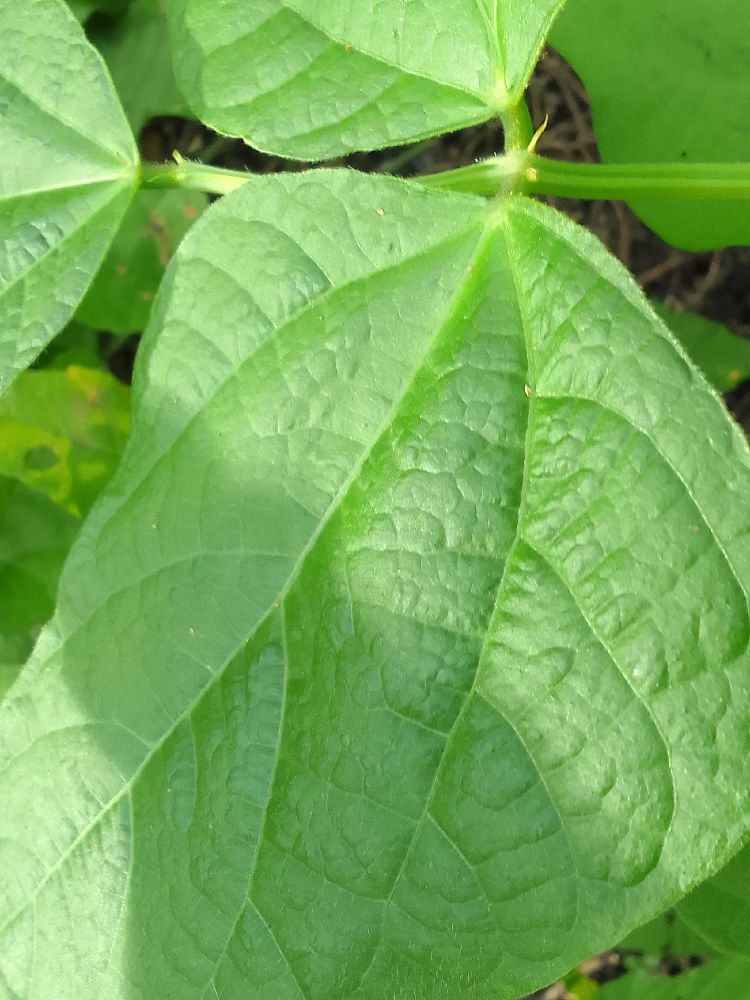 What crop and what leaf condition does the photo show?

common bean, healthy
